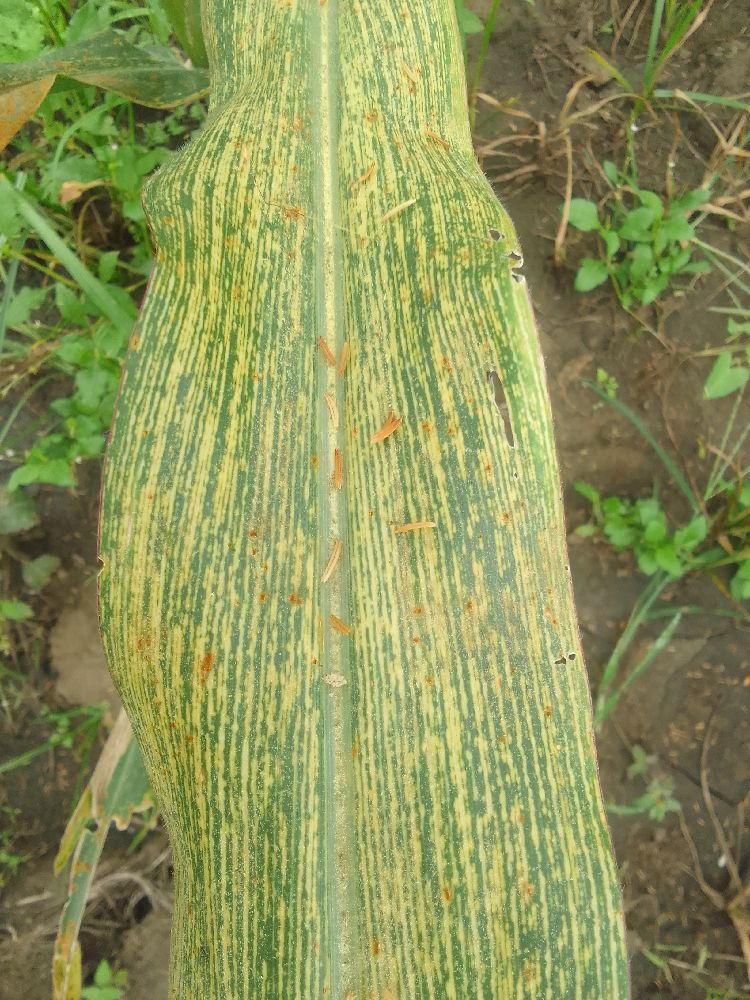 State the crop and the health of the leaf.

maize, maize streak virus
